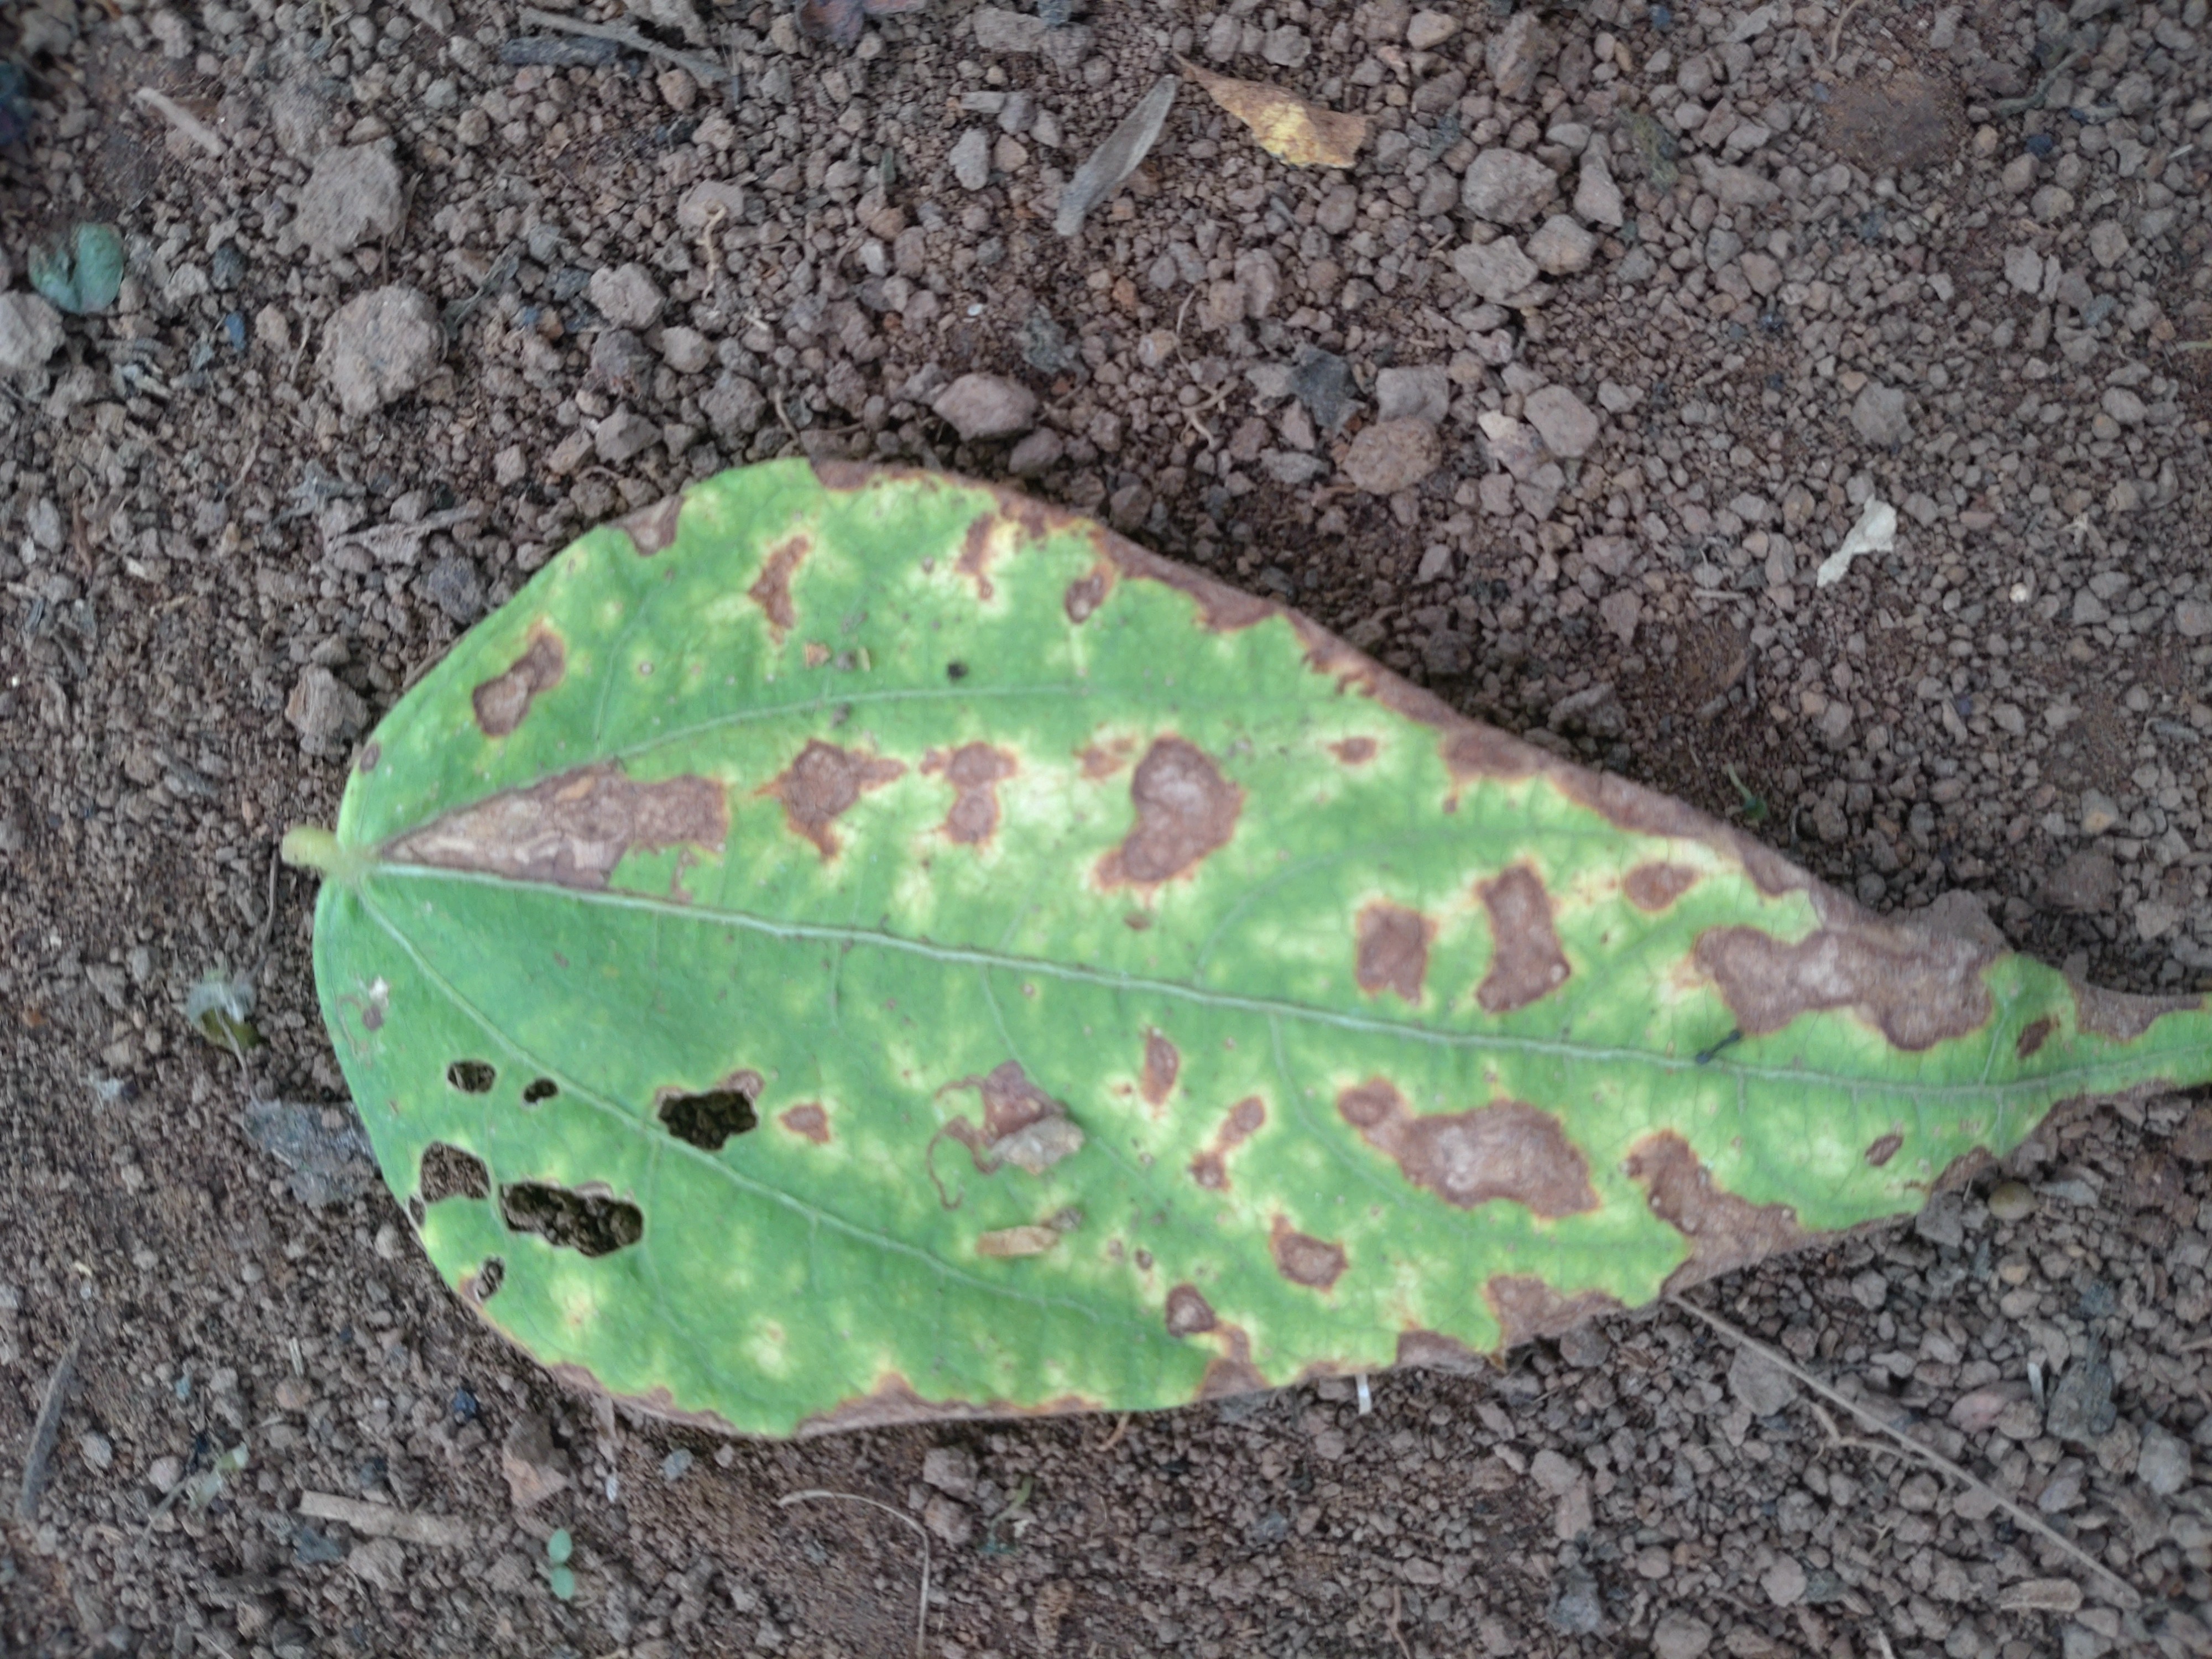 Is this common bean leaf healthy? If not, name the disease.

rust
